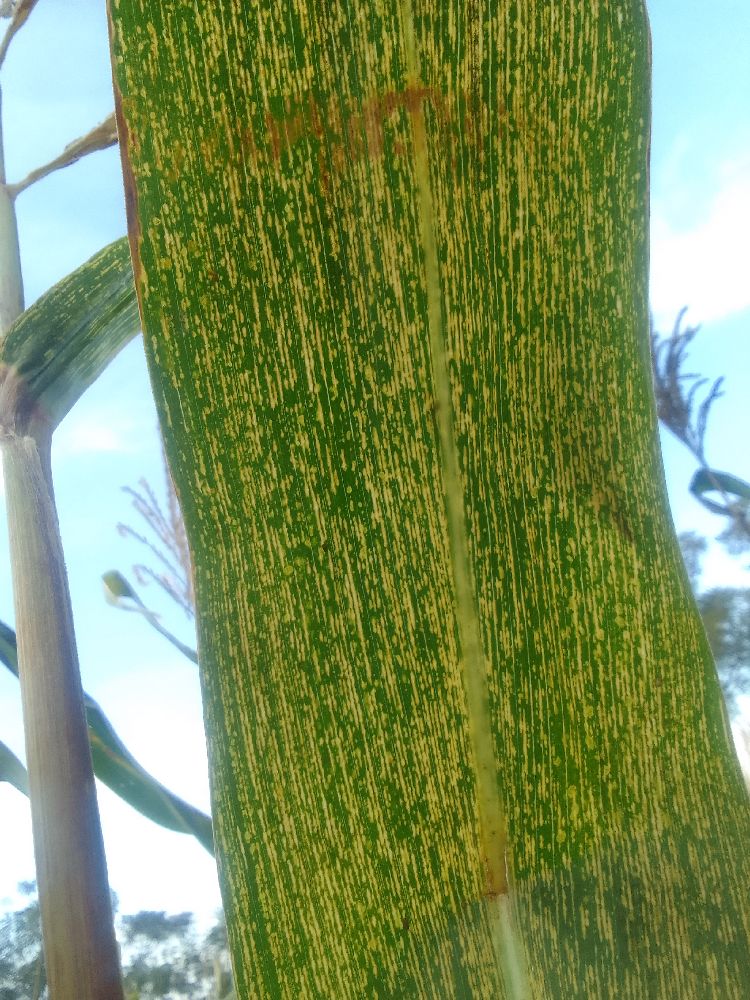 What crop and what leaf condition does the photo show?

maize, maize streak virus
